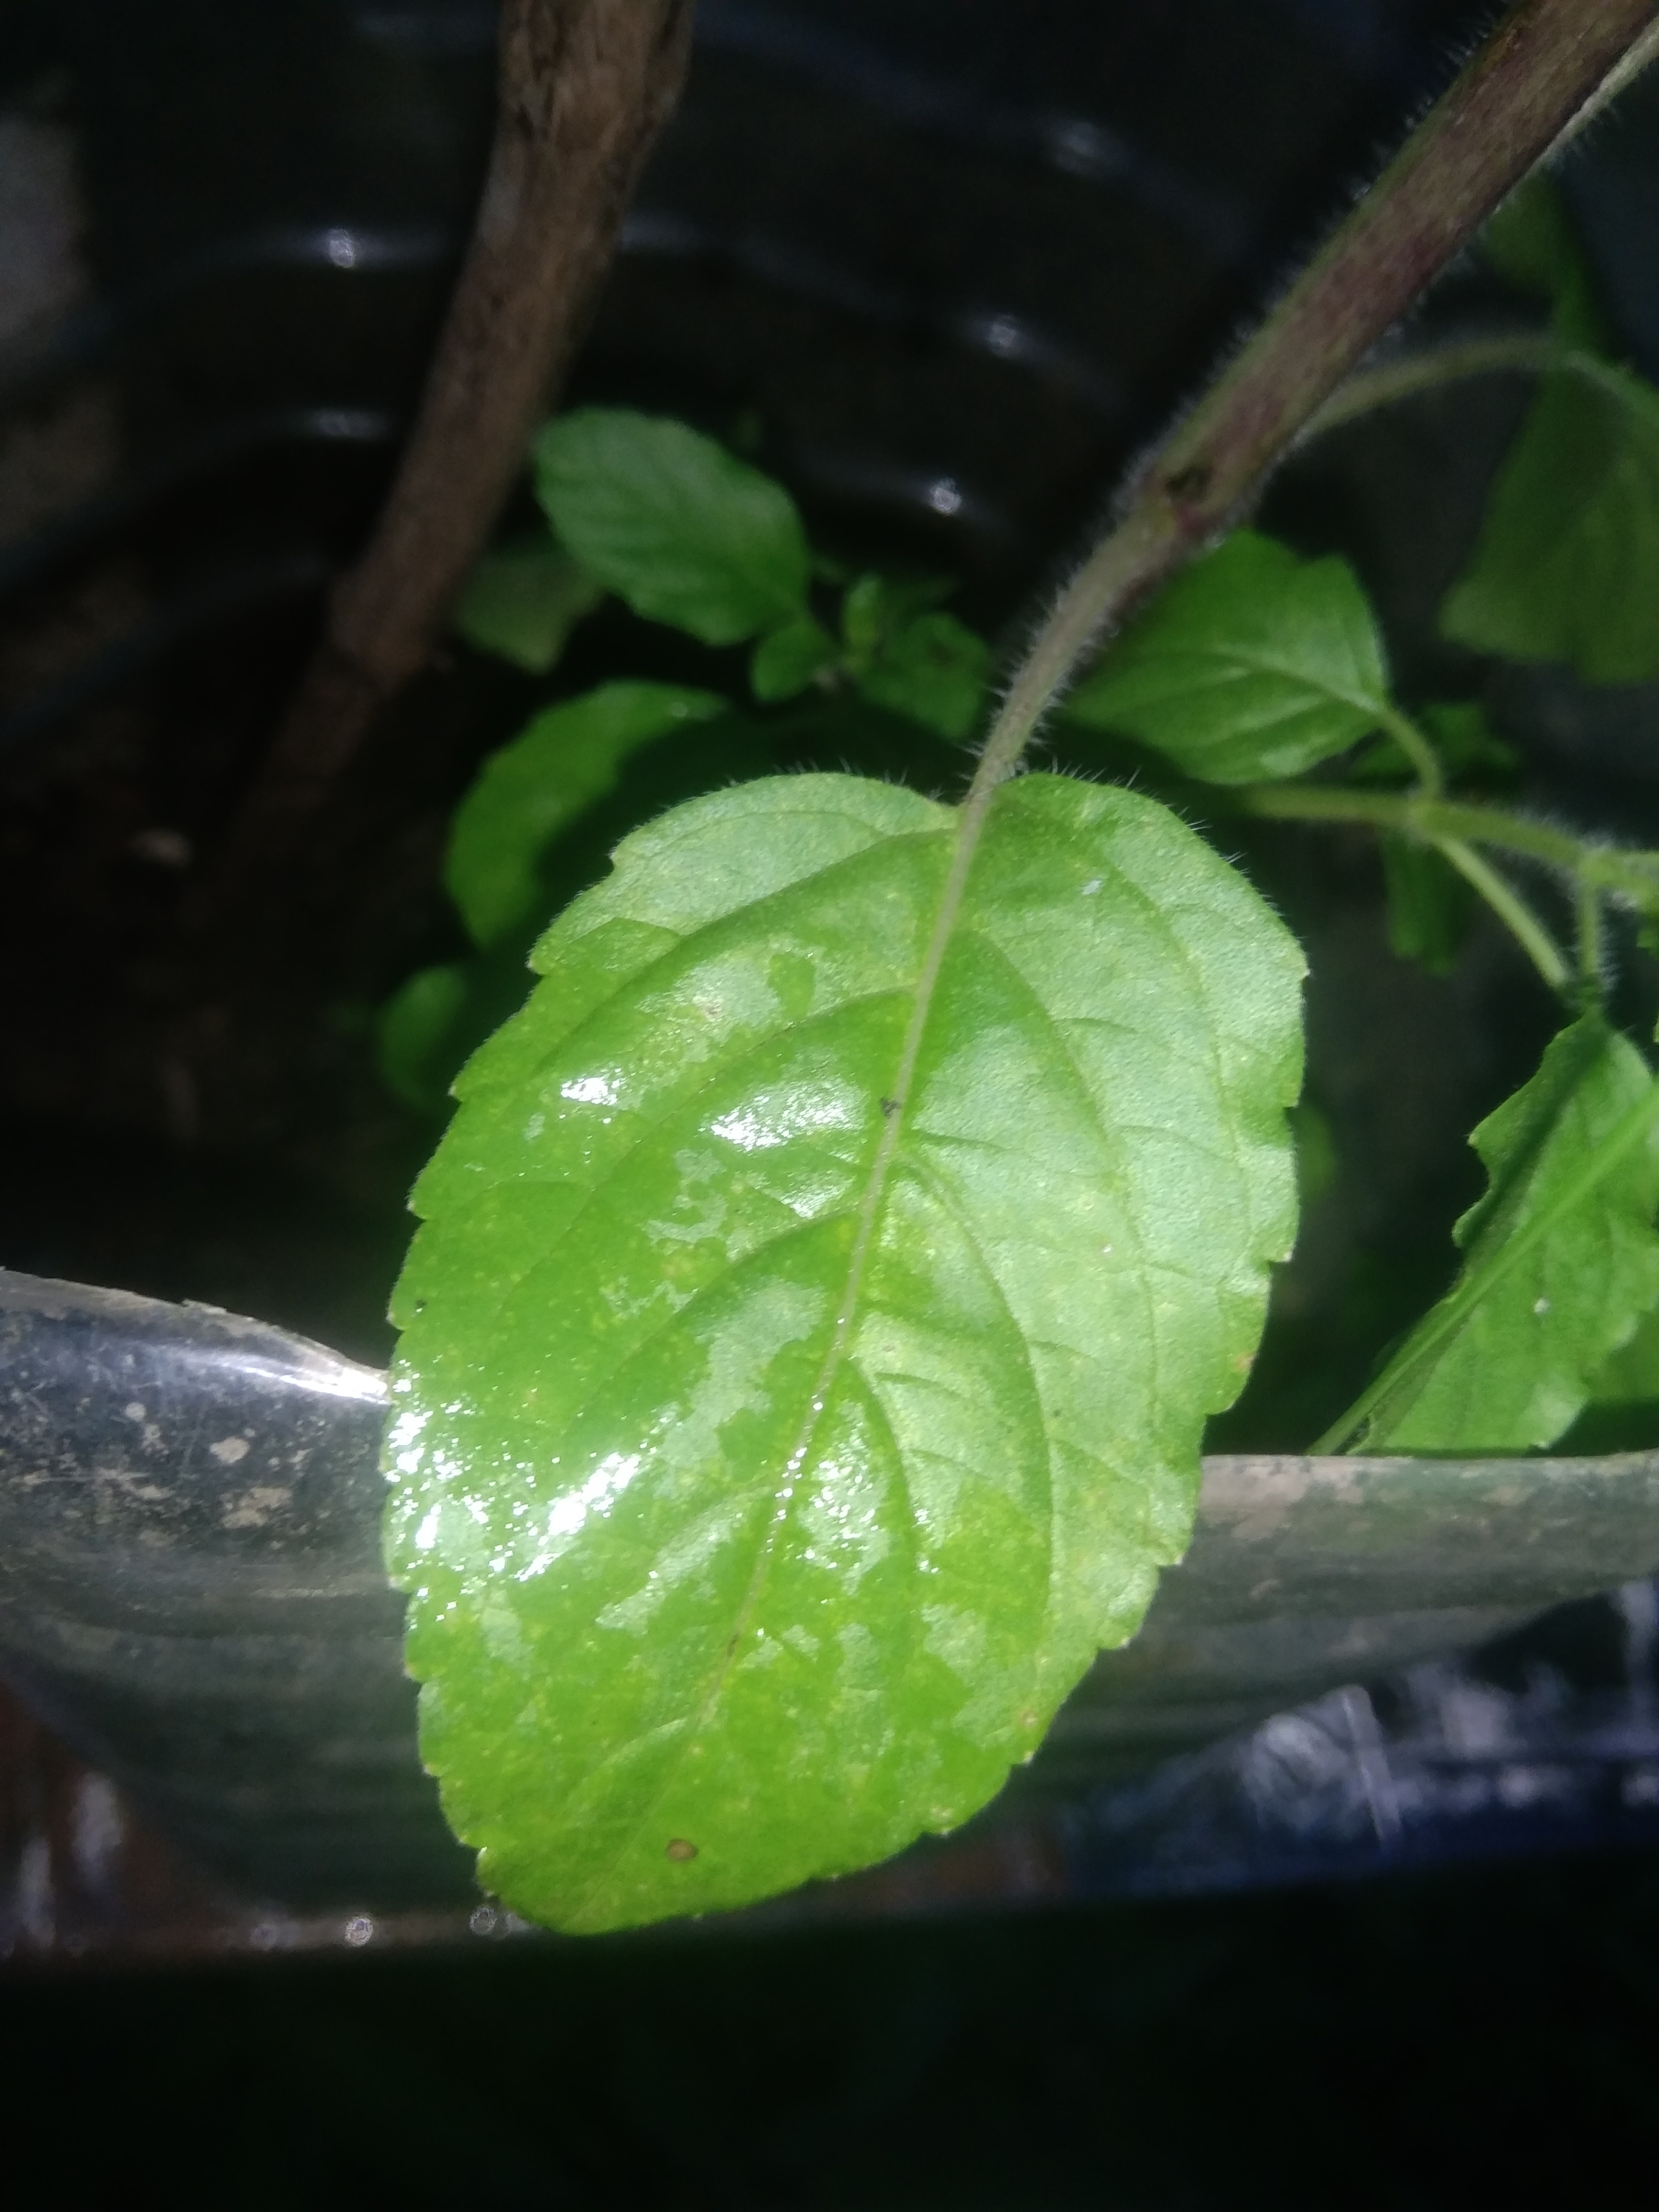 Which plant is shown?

tulshi
